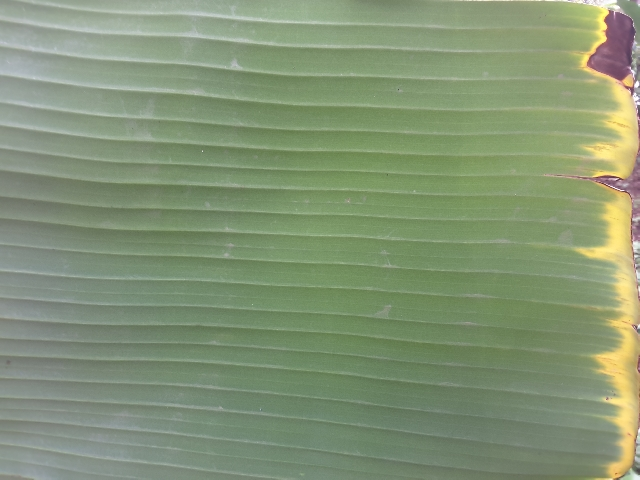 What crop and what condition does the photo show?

banana, fusarium wilt race 1
